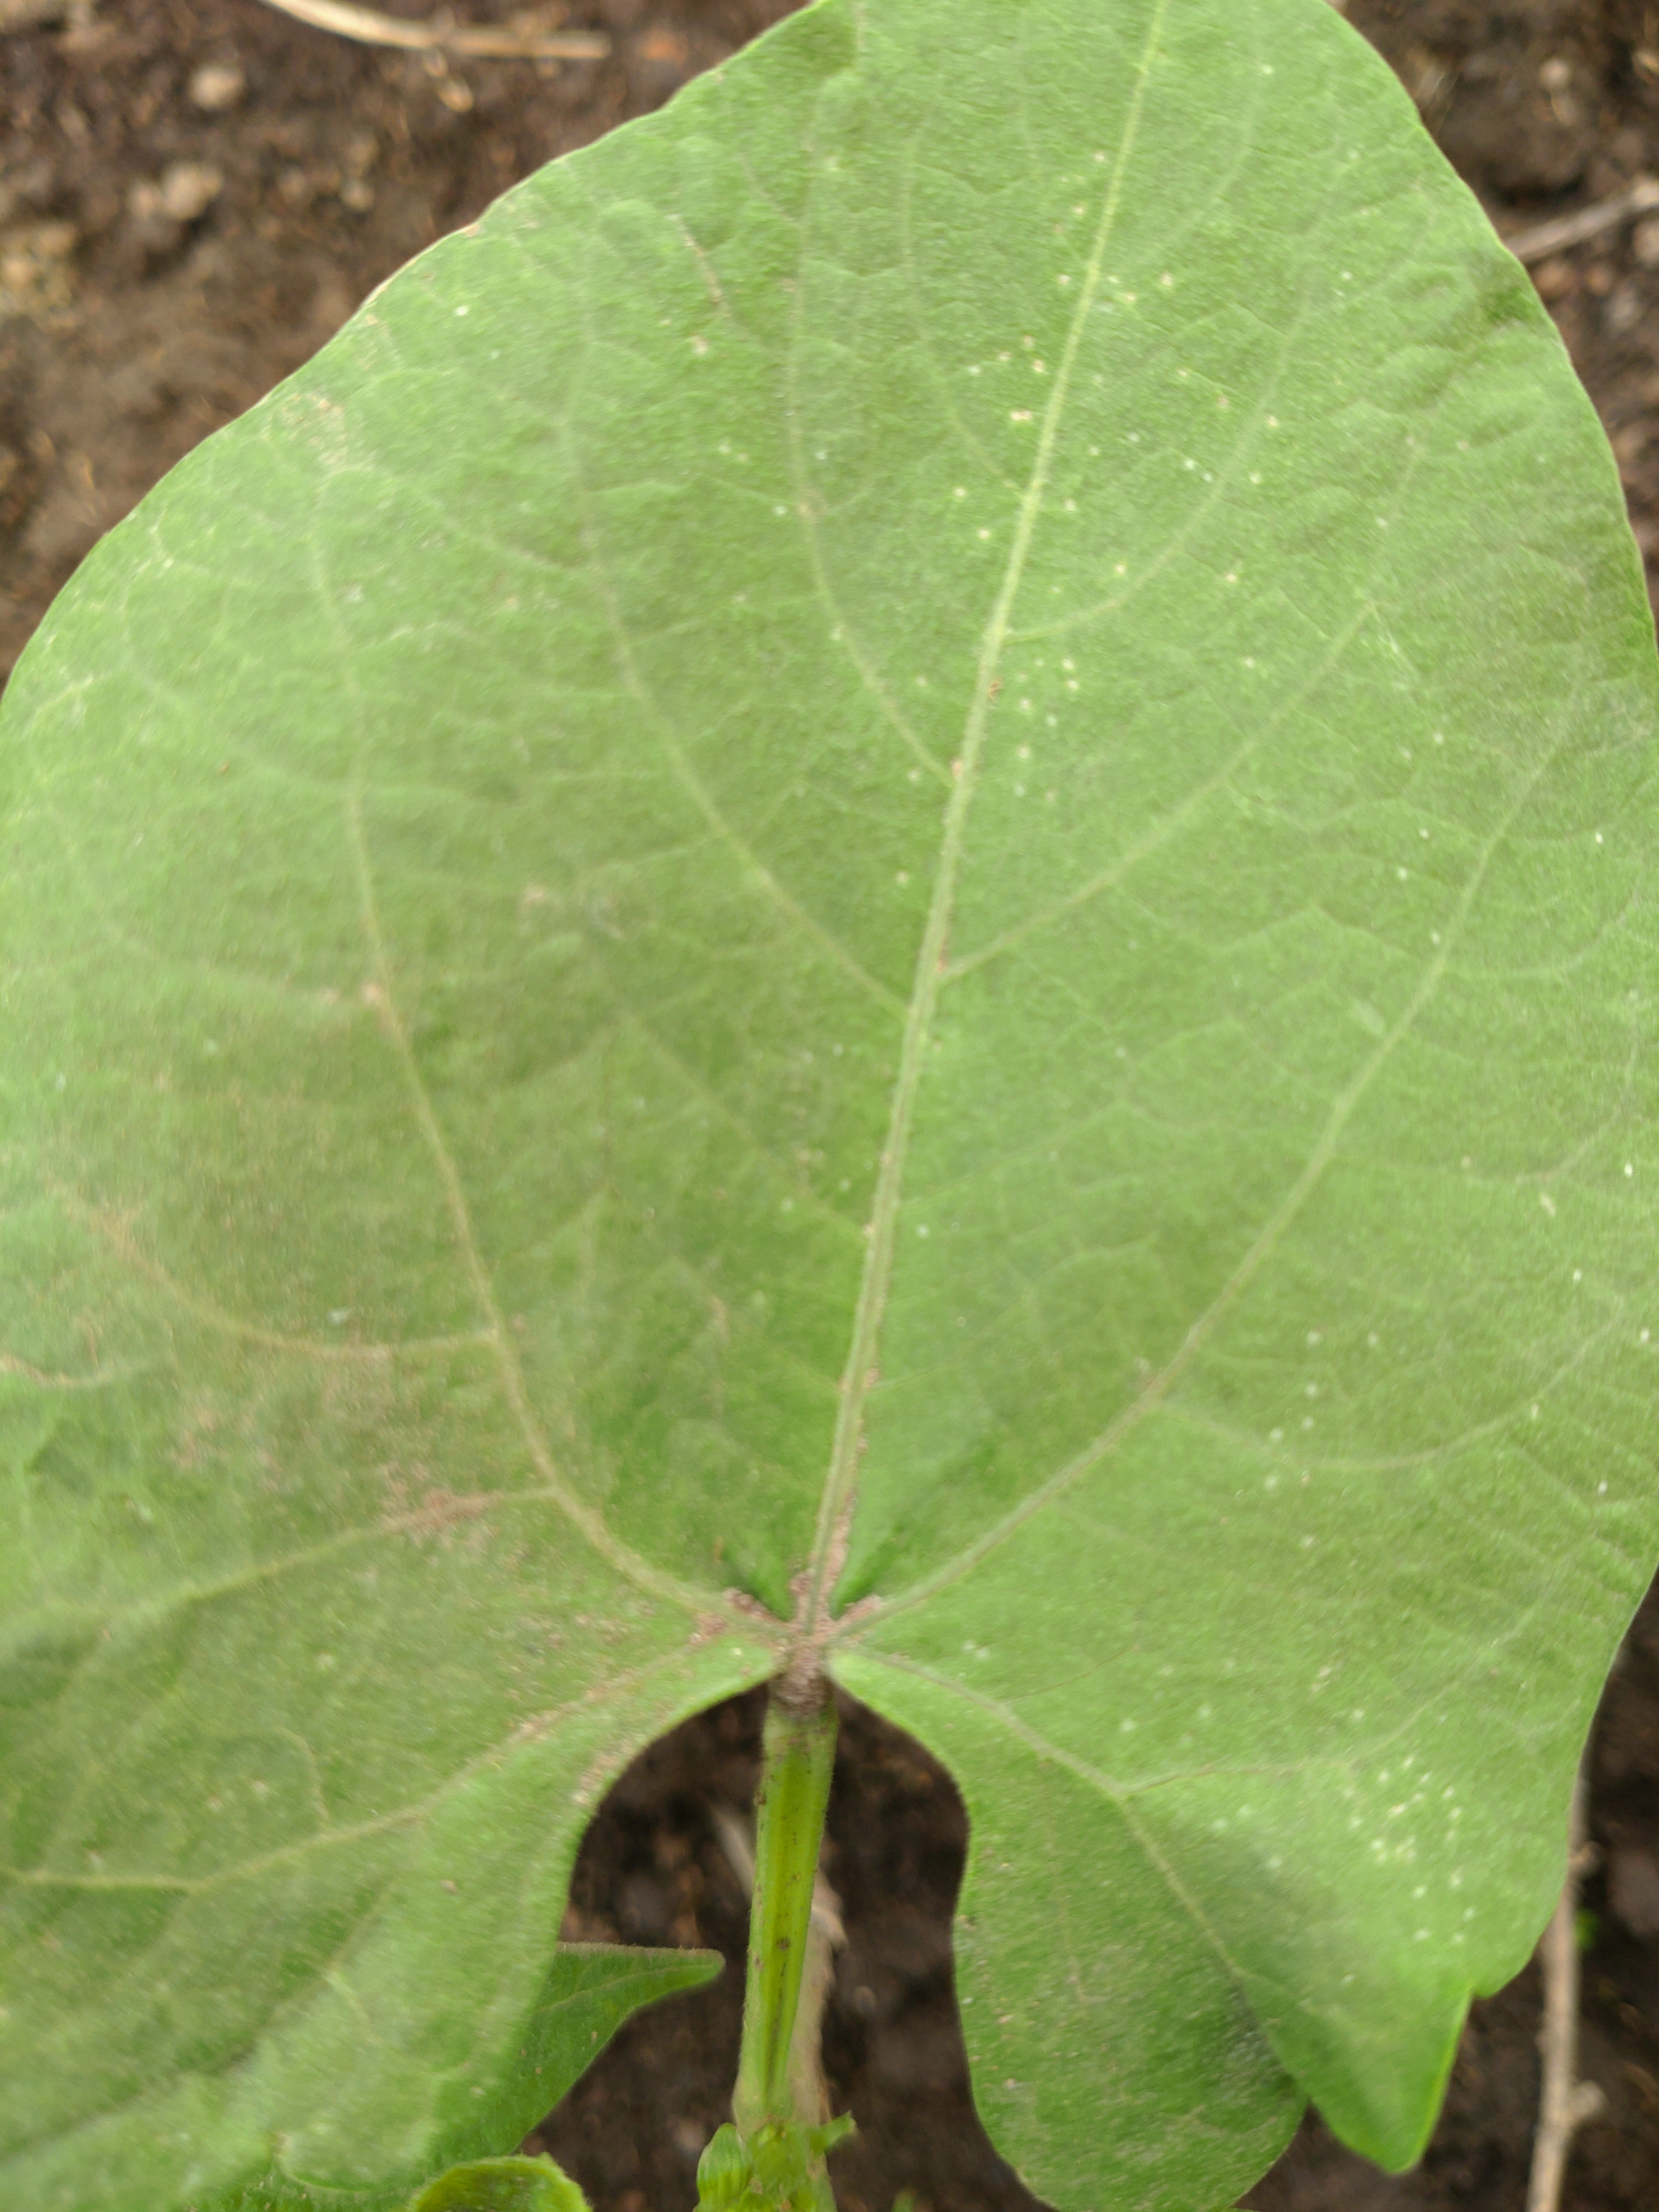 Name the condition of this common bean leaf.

healthy
